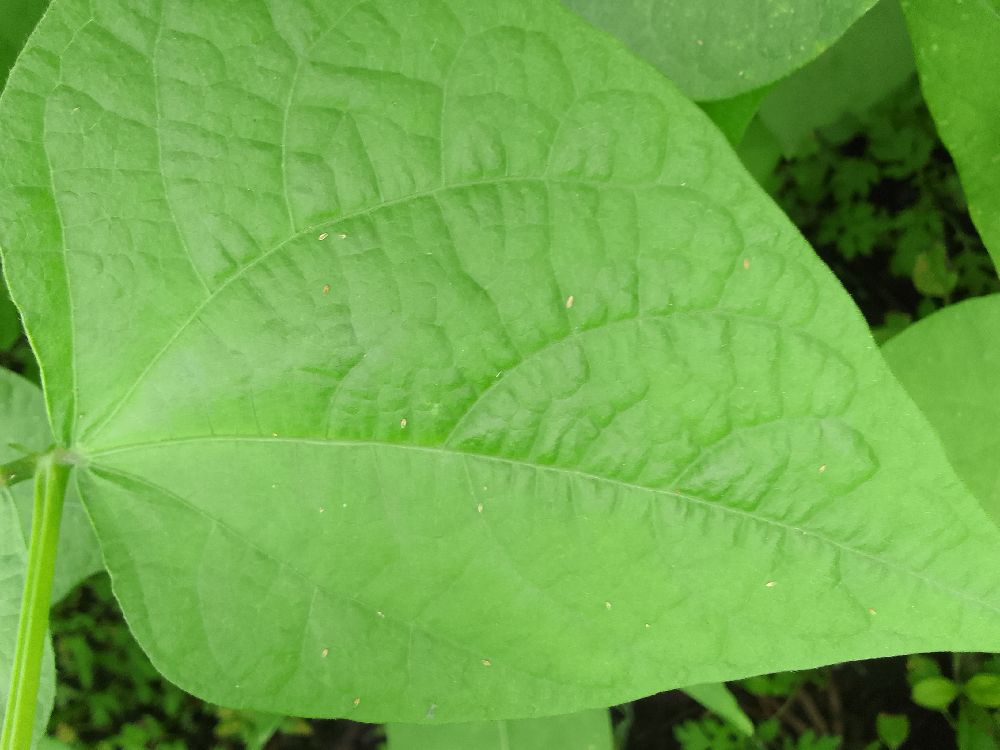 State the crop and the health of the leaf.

common bean, healthy
